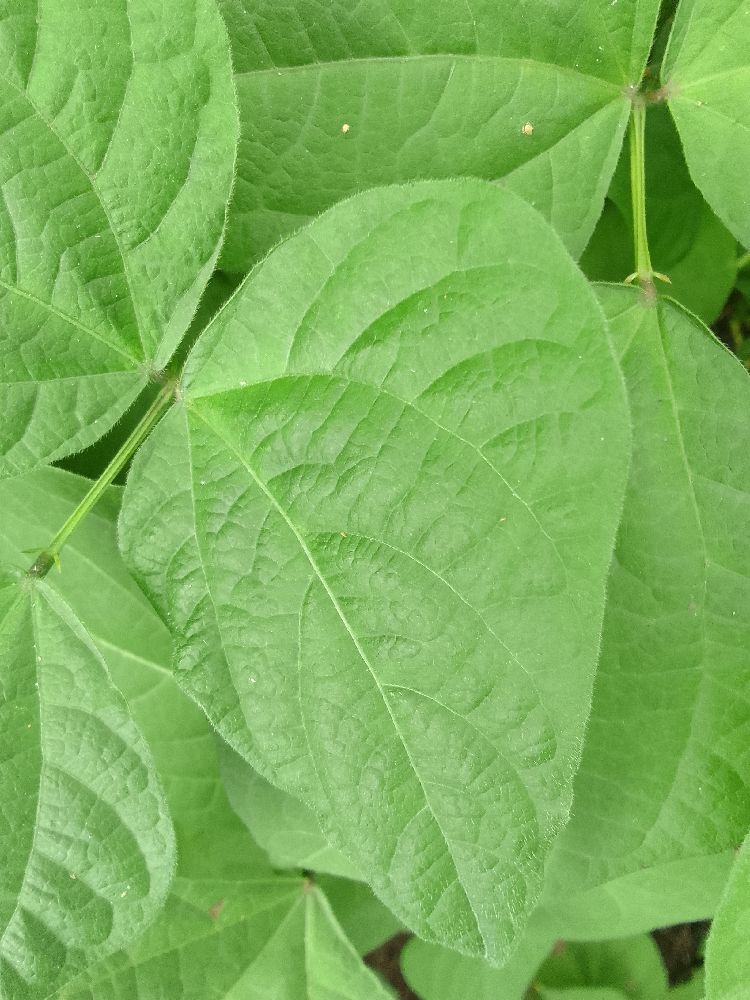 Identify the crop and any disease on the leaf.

common bean, healthy
